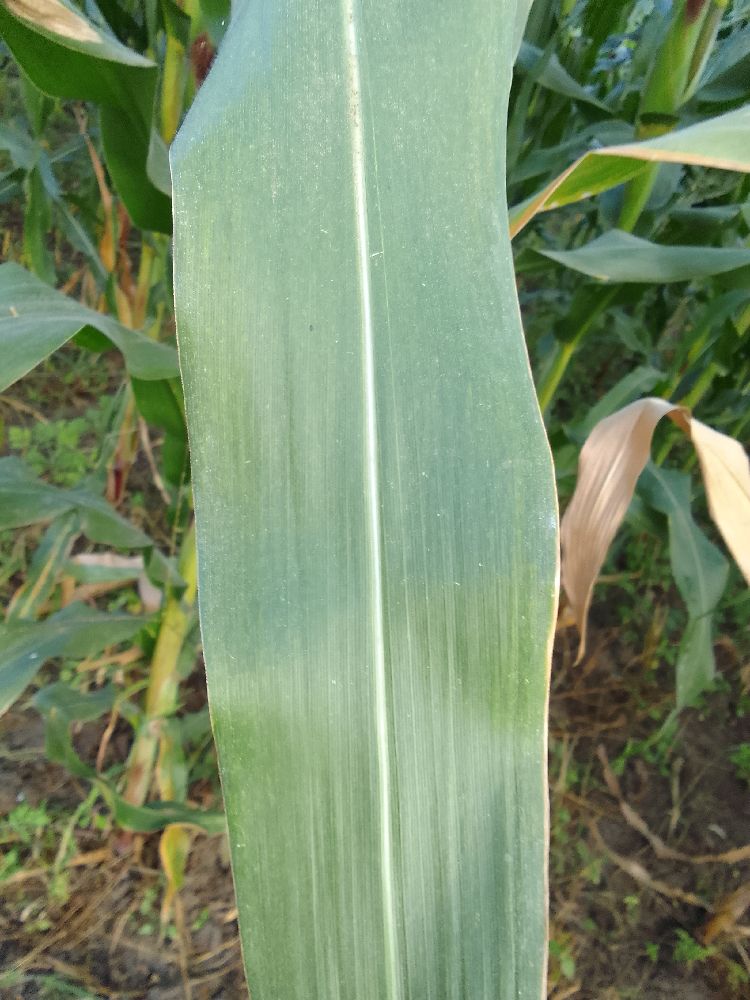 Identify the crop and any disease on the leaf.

maize, healthy
